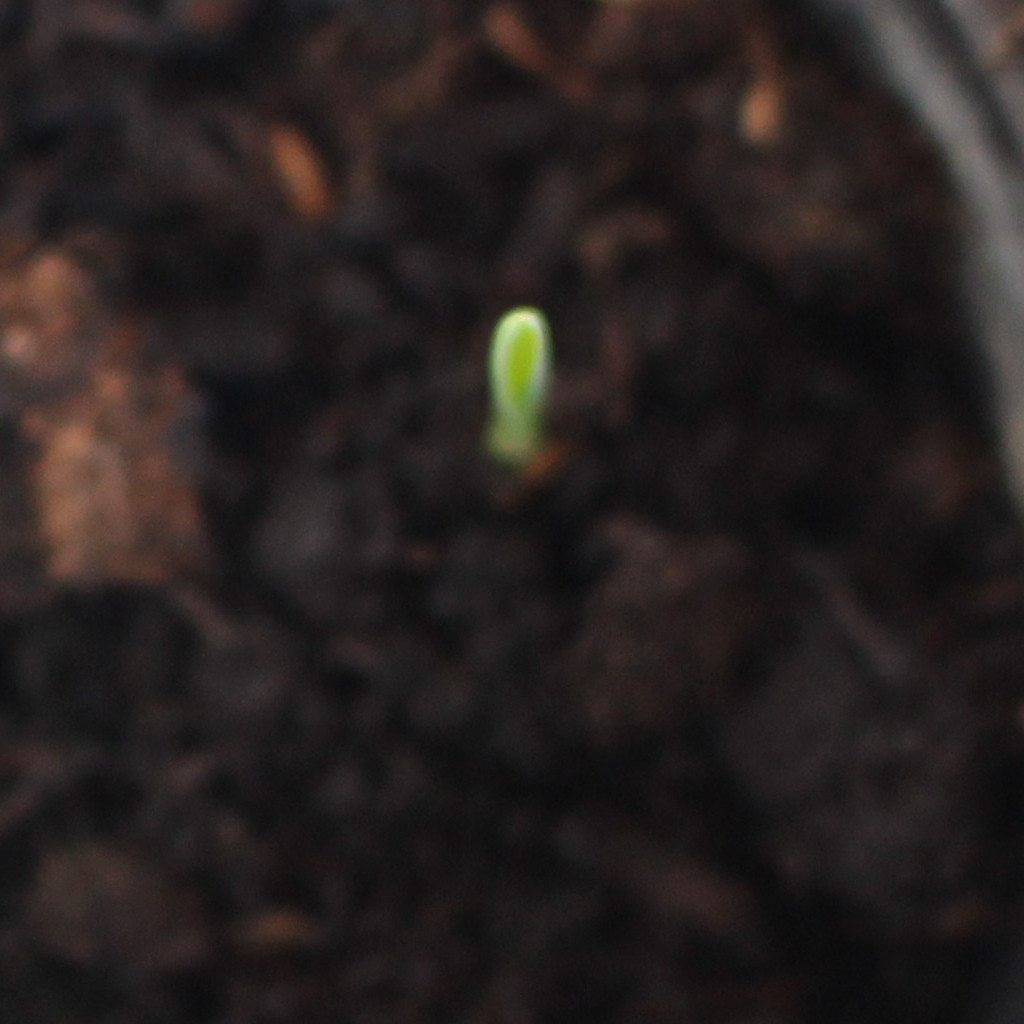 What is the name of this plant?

Avena sterilis
